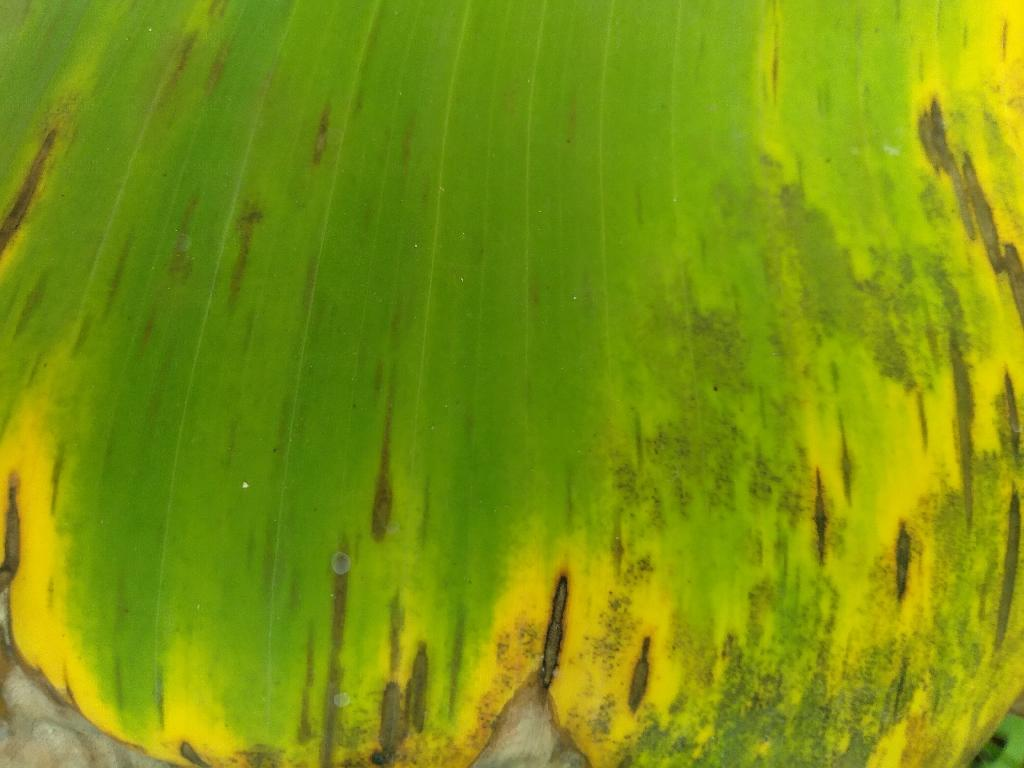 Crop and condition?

banana, black sigatoka
